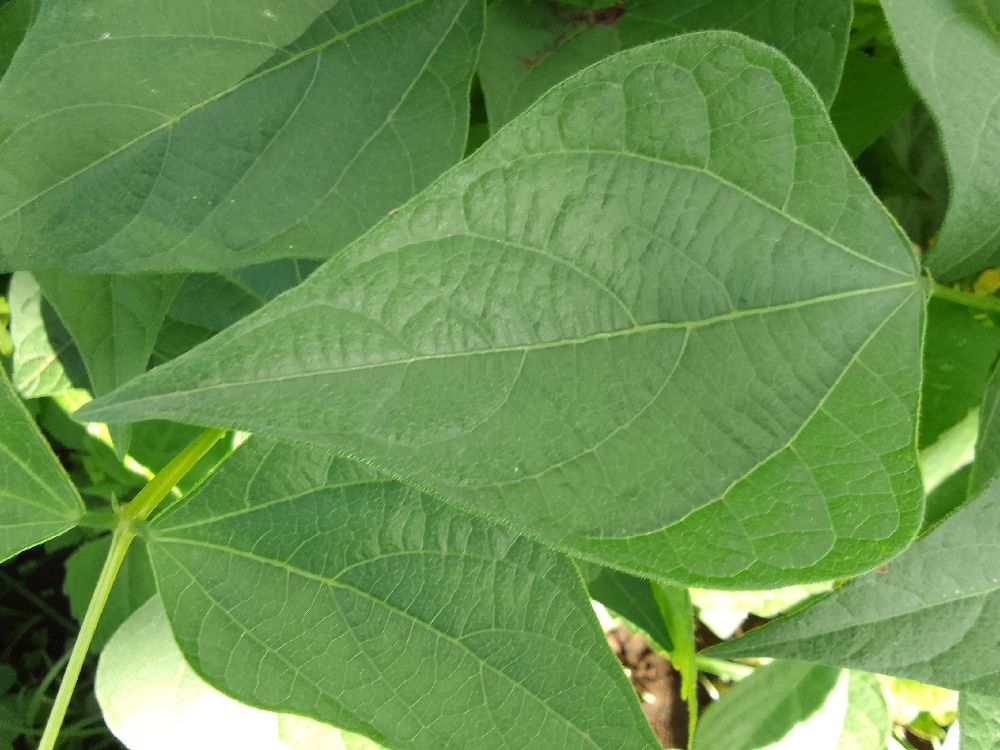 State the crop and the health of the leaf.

common bean, healthy
